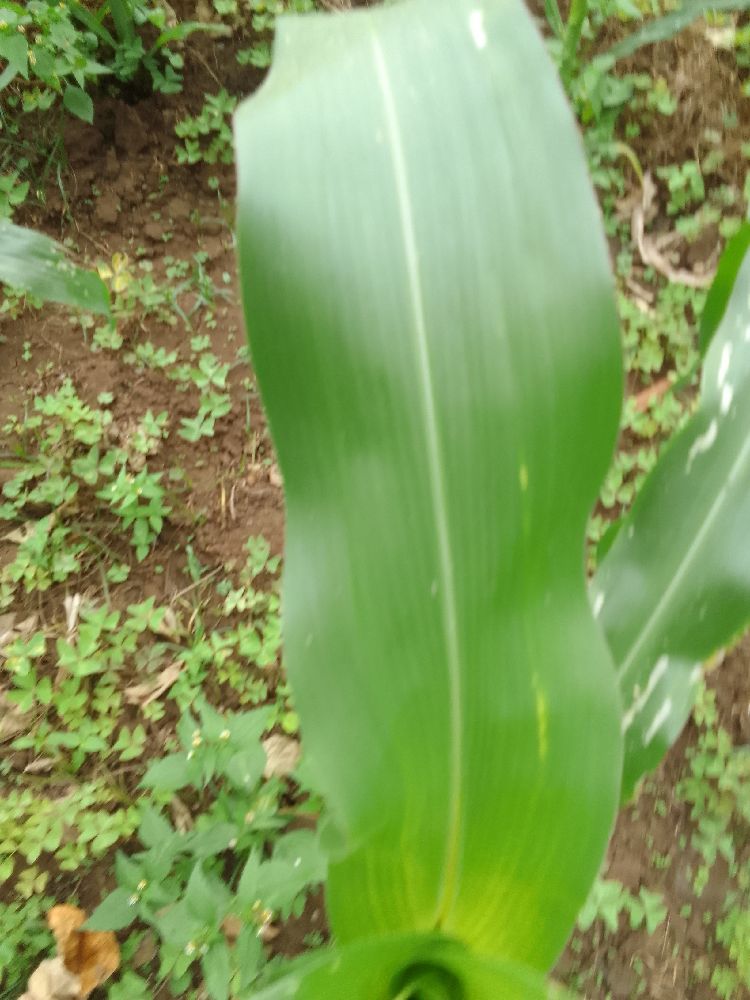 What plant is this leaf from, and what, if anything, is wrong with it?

maize, healthy
